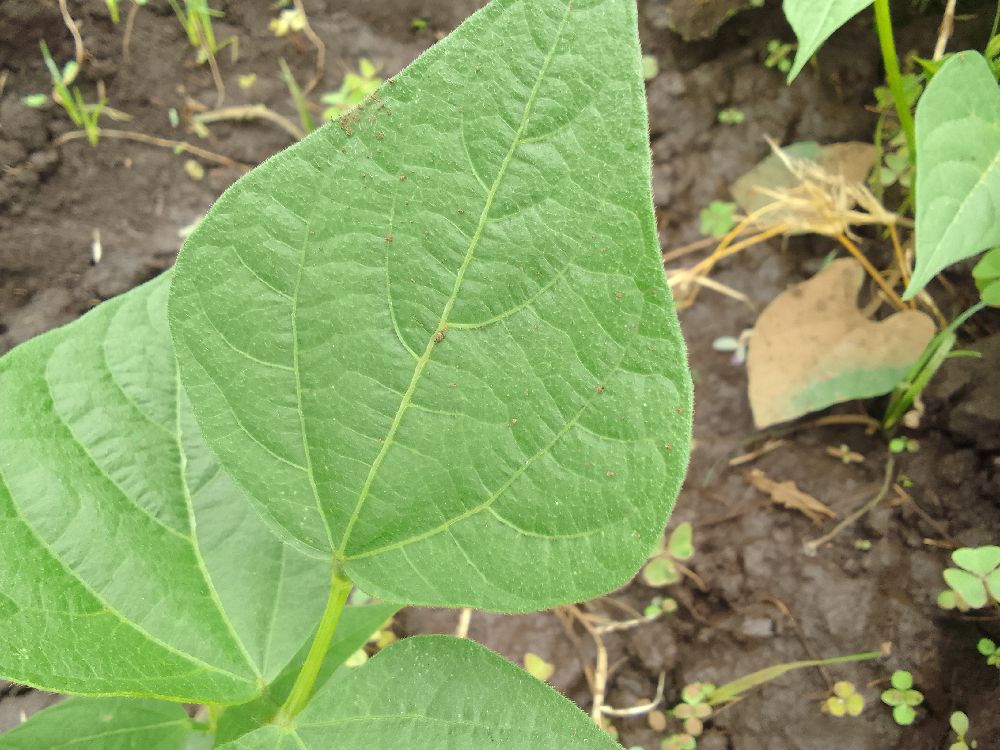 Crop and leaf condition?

common bean, healthy
